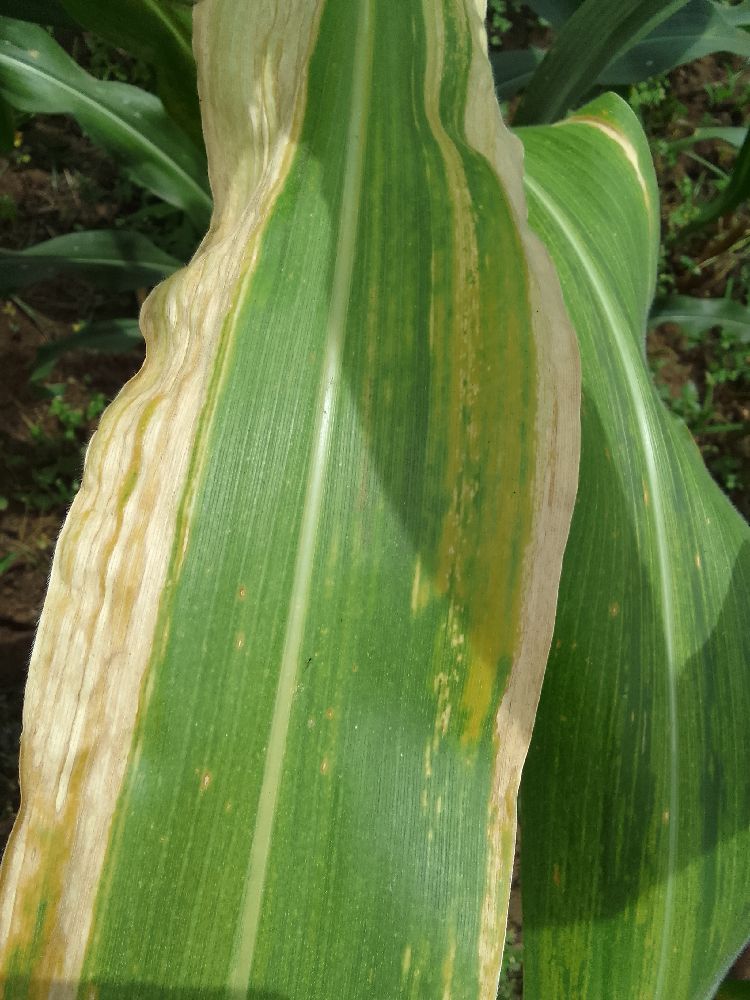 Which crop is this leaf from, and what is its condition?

maize, maize lethal necrosis
